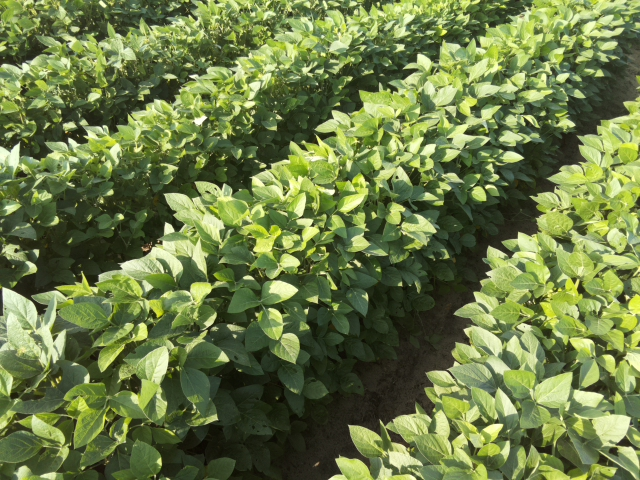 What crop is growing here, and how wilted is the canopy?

soybean, leaves with no wilting
